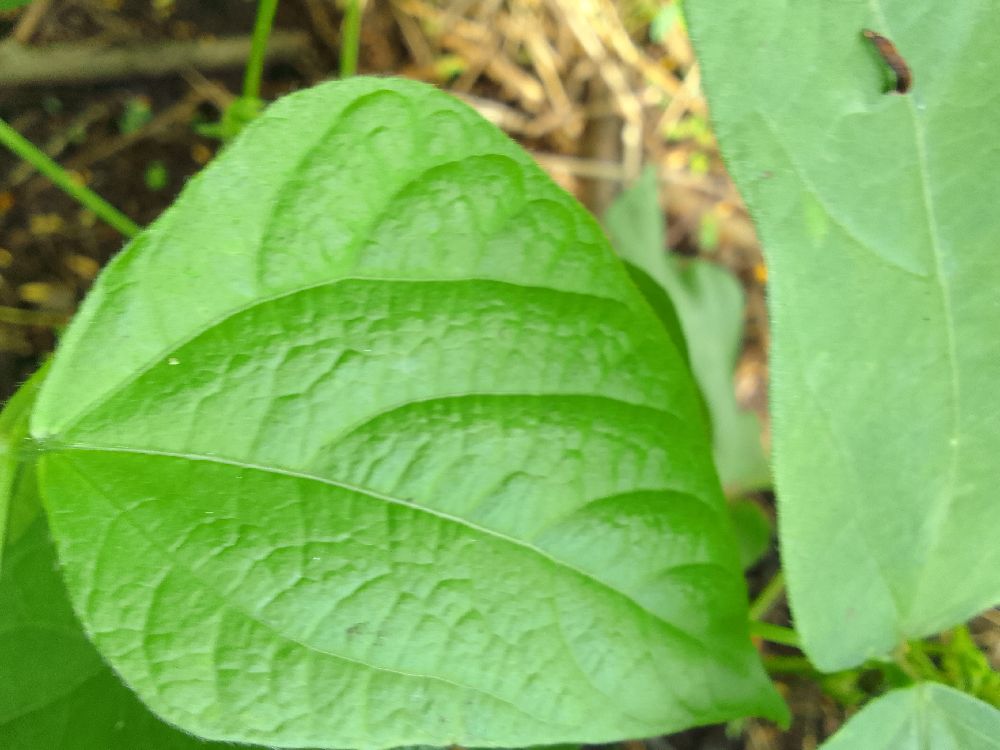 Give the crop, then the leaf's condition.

common bean, healthy
